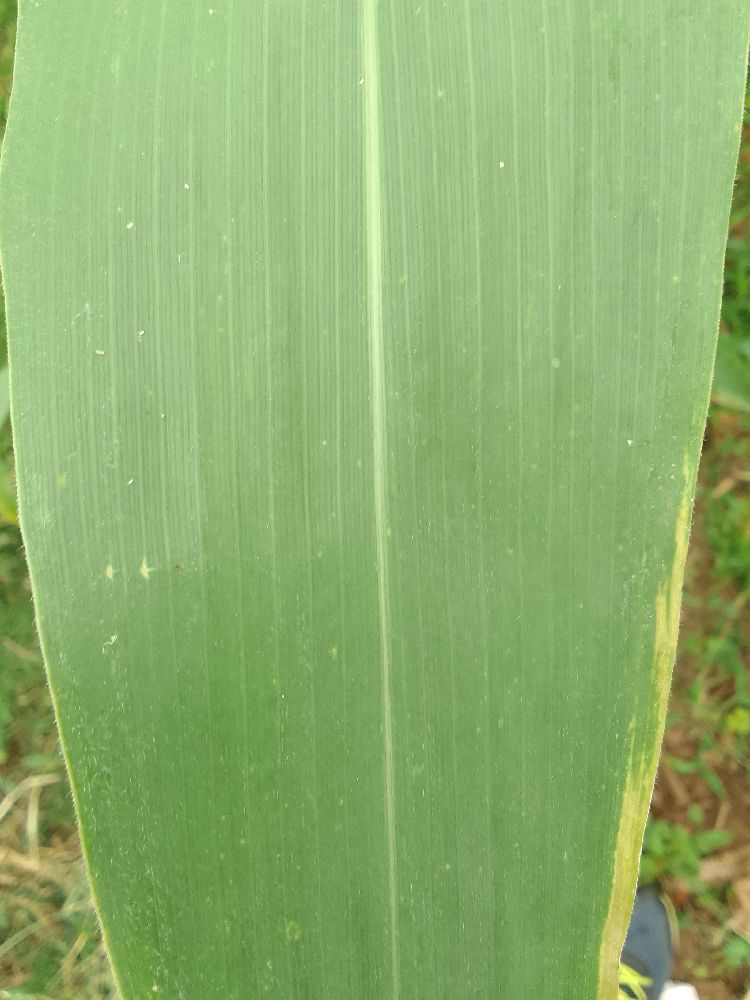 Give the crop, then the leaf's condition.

maize, healthy
